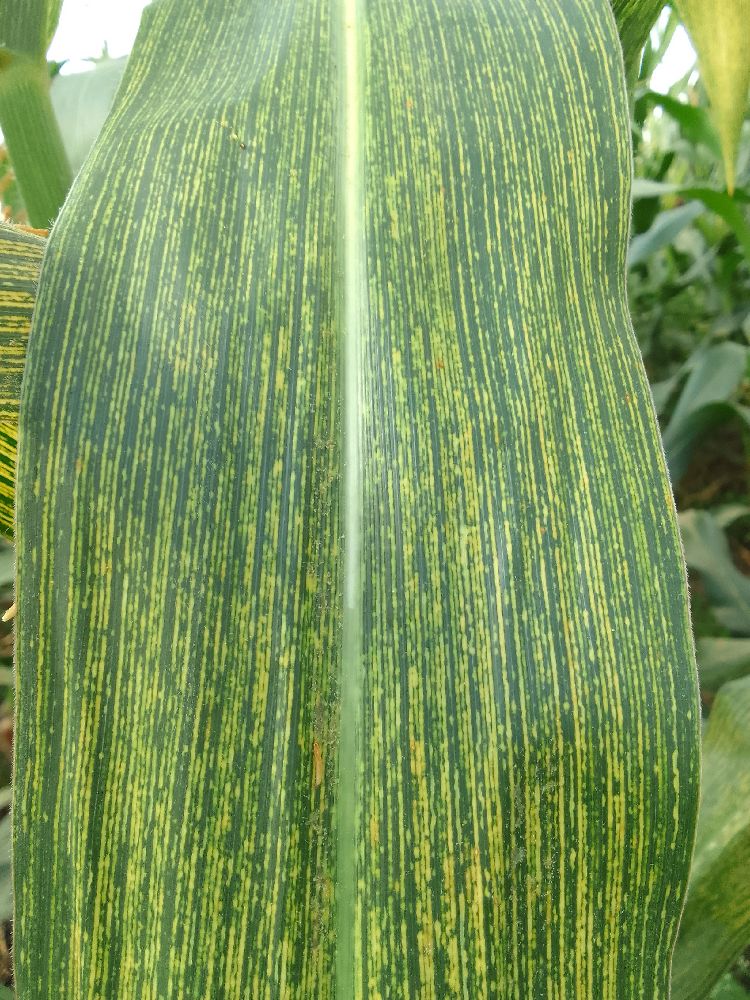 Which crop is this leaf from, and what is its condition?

maize, maize streak virus
